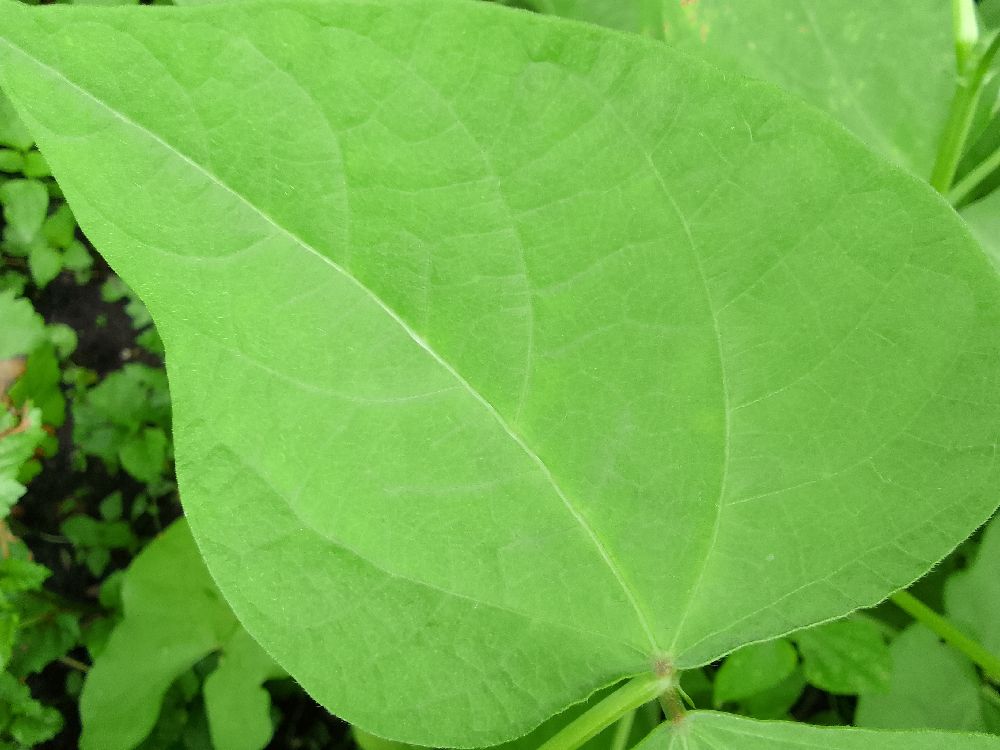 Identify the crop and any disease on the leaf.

common bean, healthy
